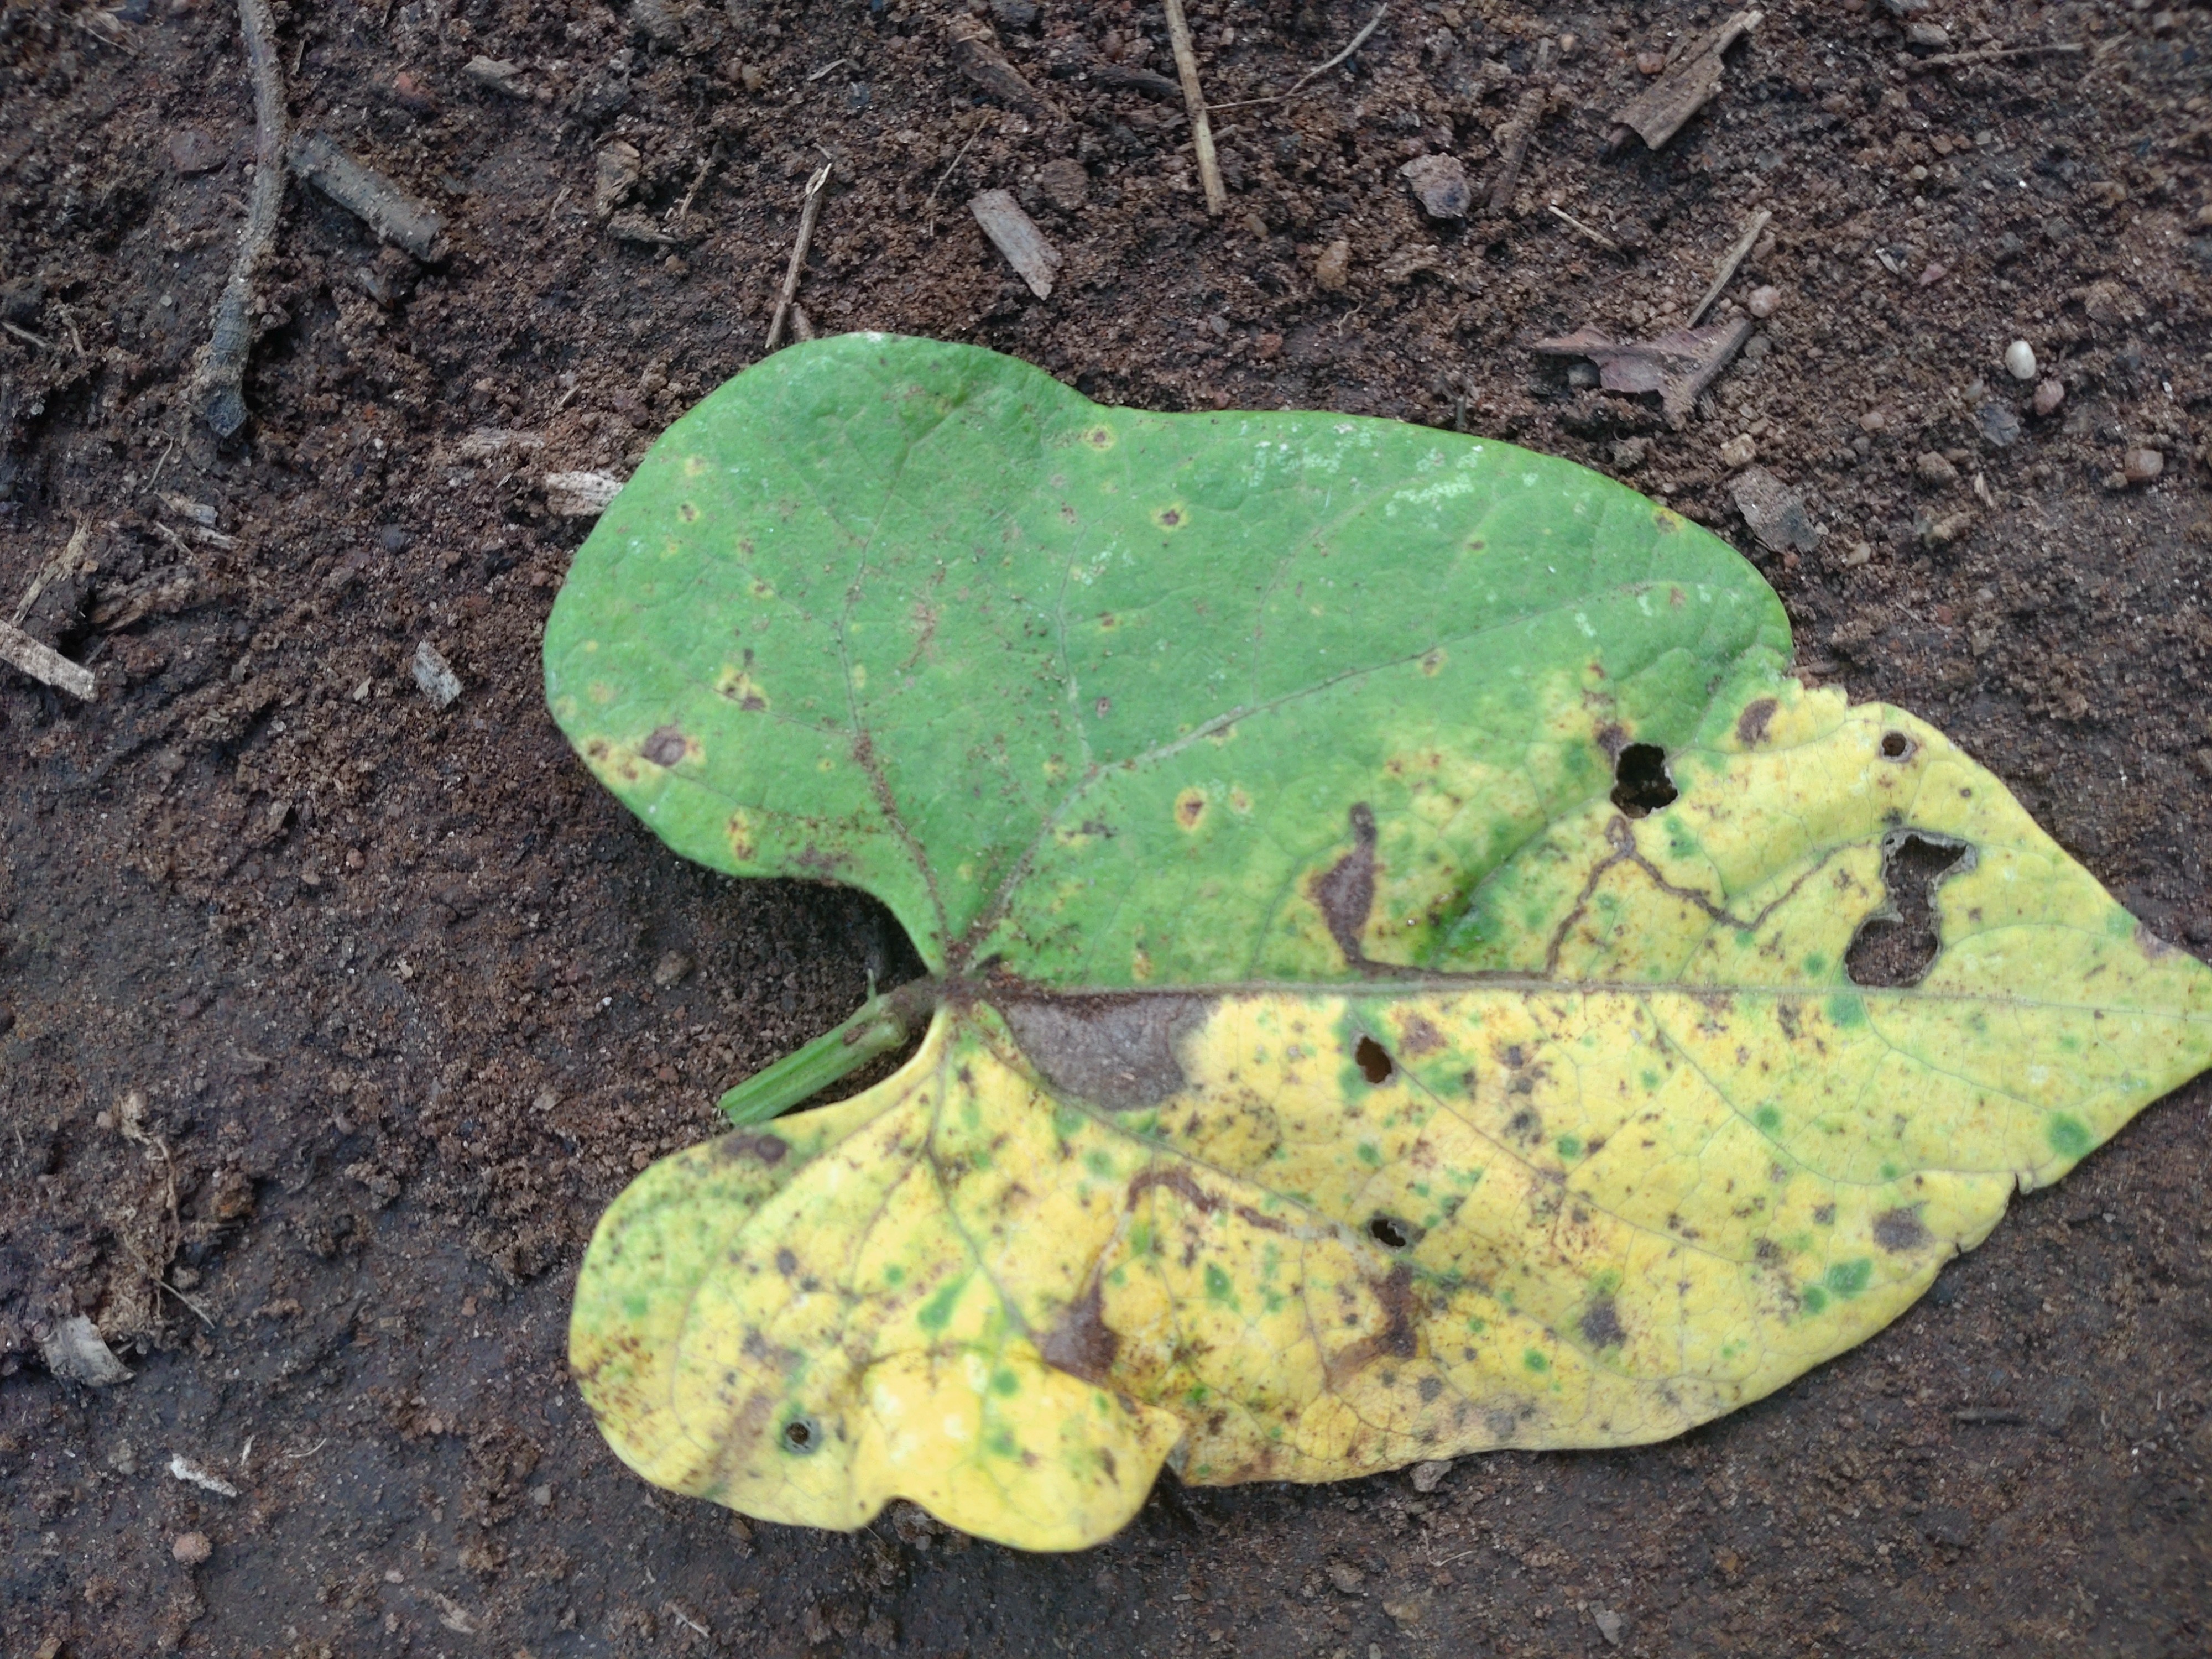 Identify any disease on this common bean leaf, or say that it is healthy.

anthracnose
